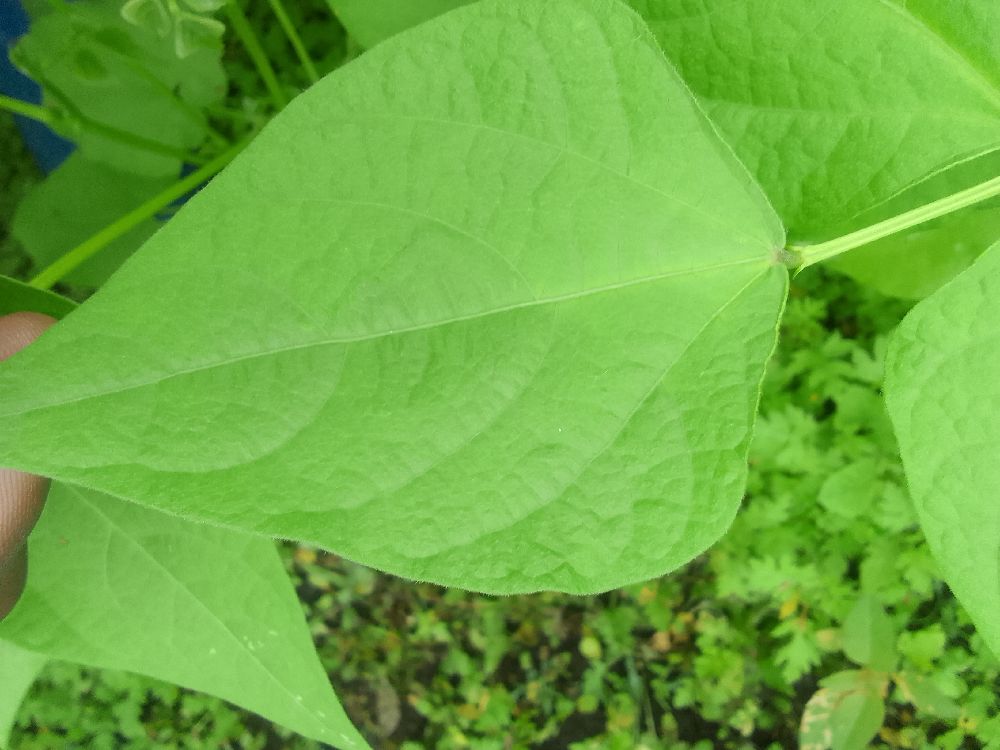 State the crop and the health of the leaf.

common bean, healthy
